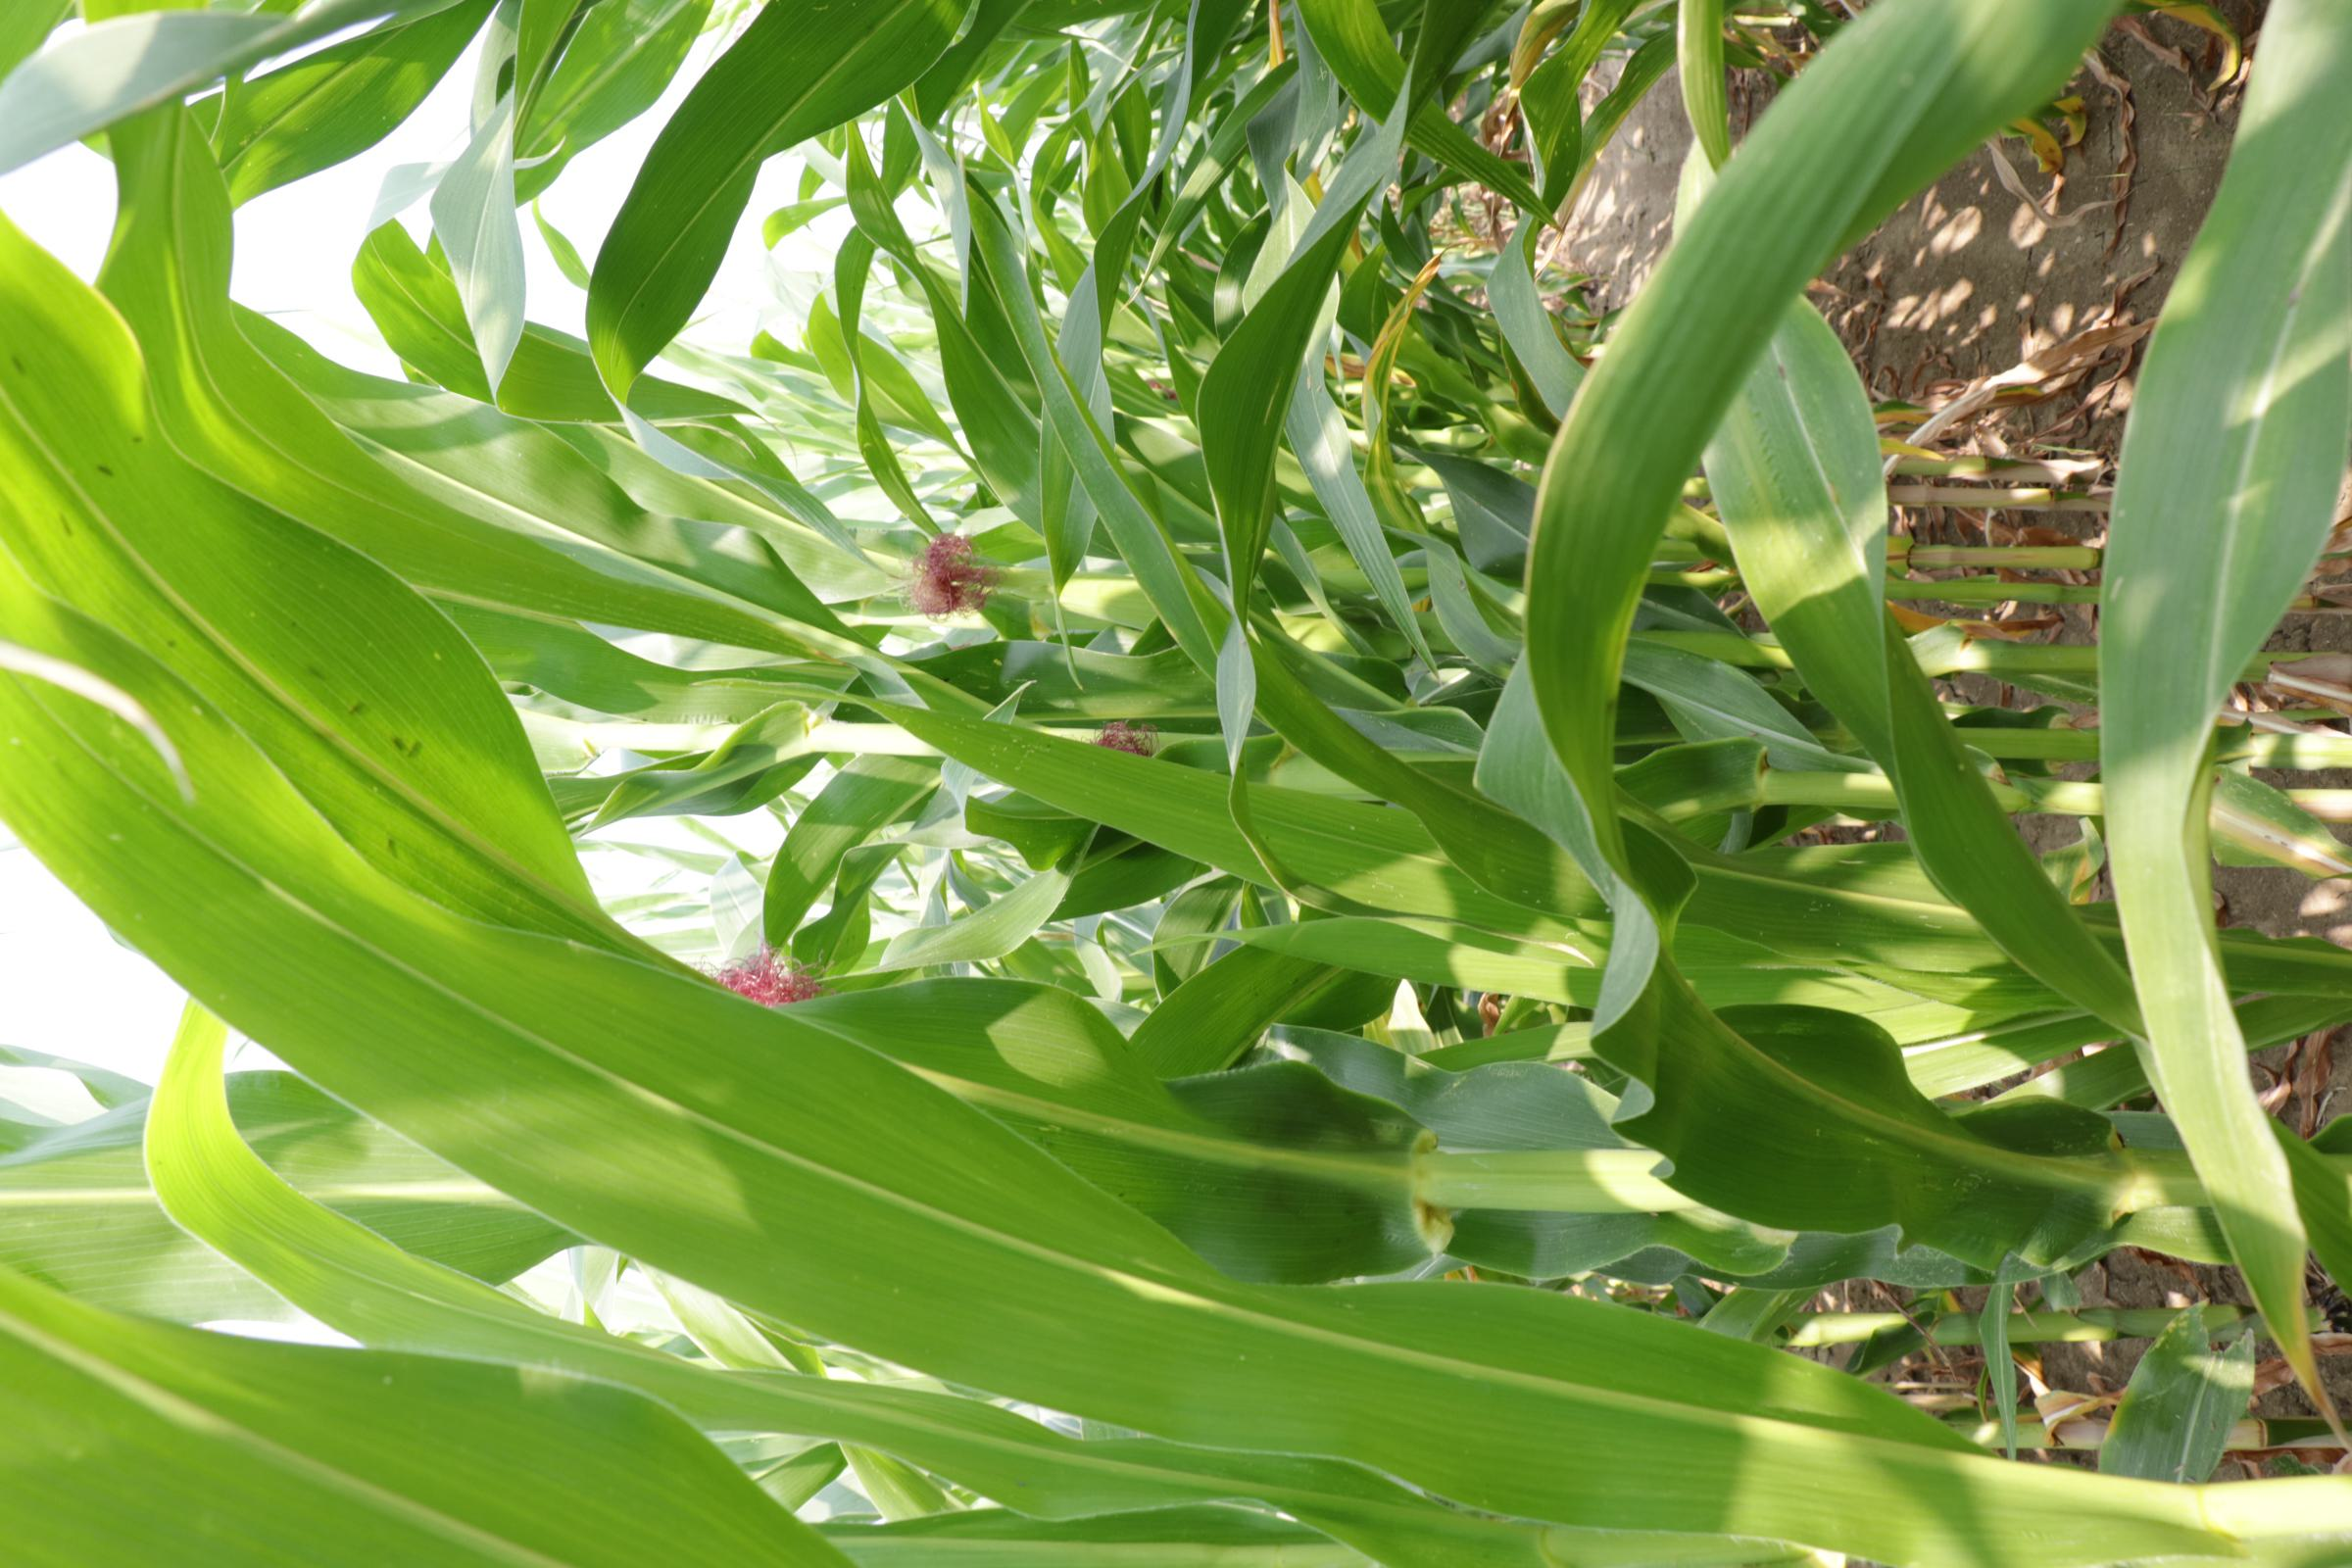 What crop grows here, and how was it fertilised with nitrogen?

maize, reduced nitrogen fertilisation
